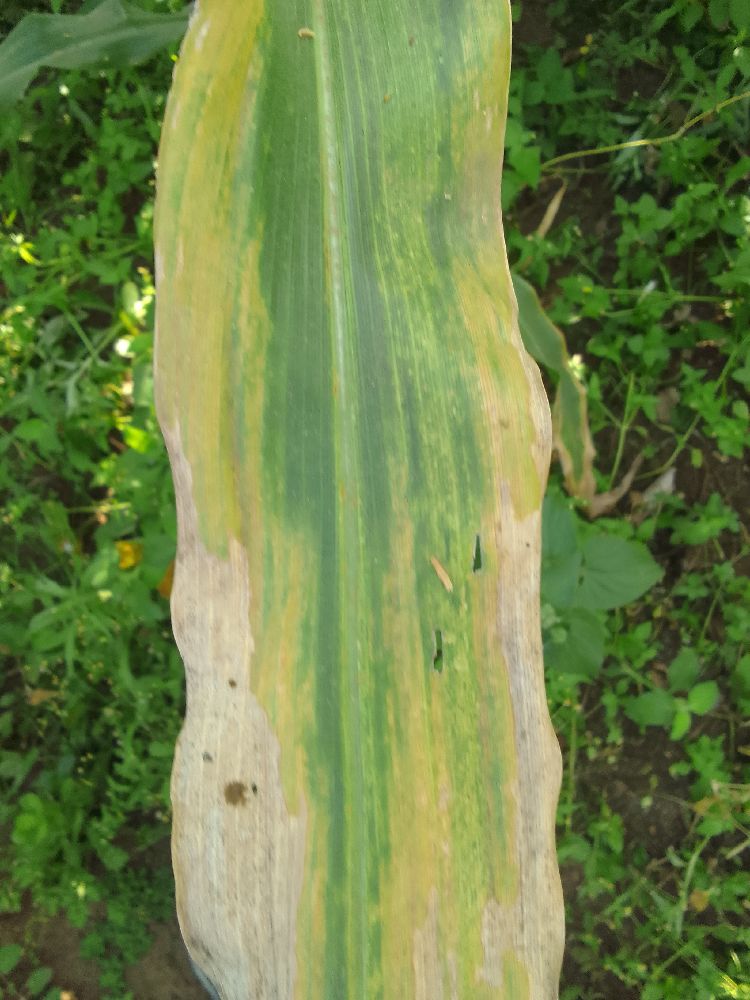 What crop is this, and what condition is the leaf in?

maize, maize lethal necrosis
